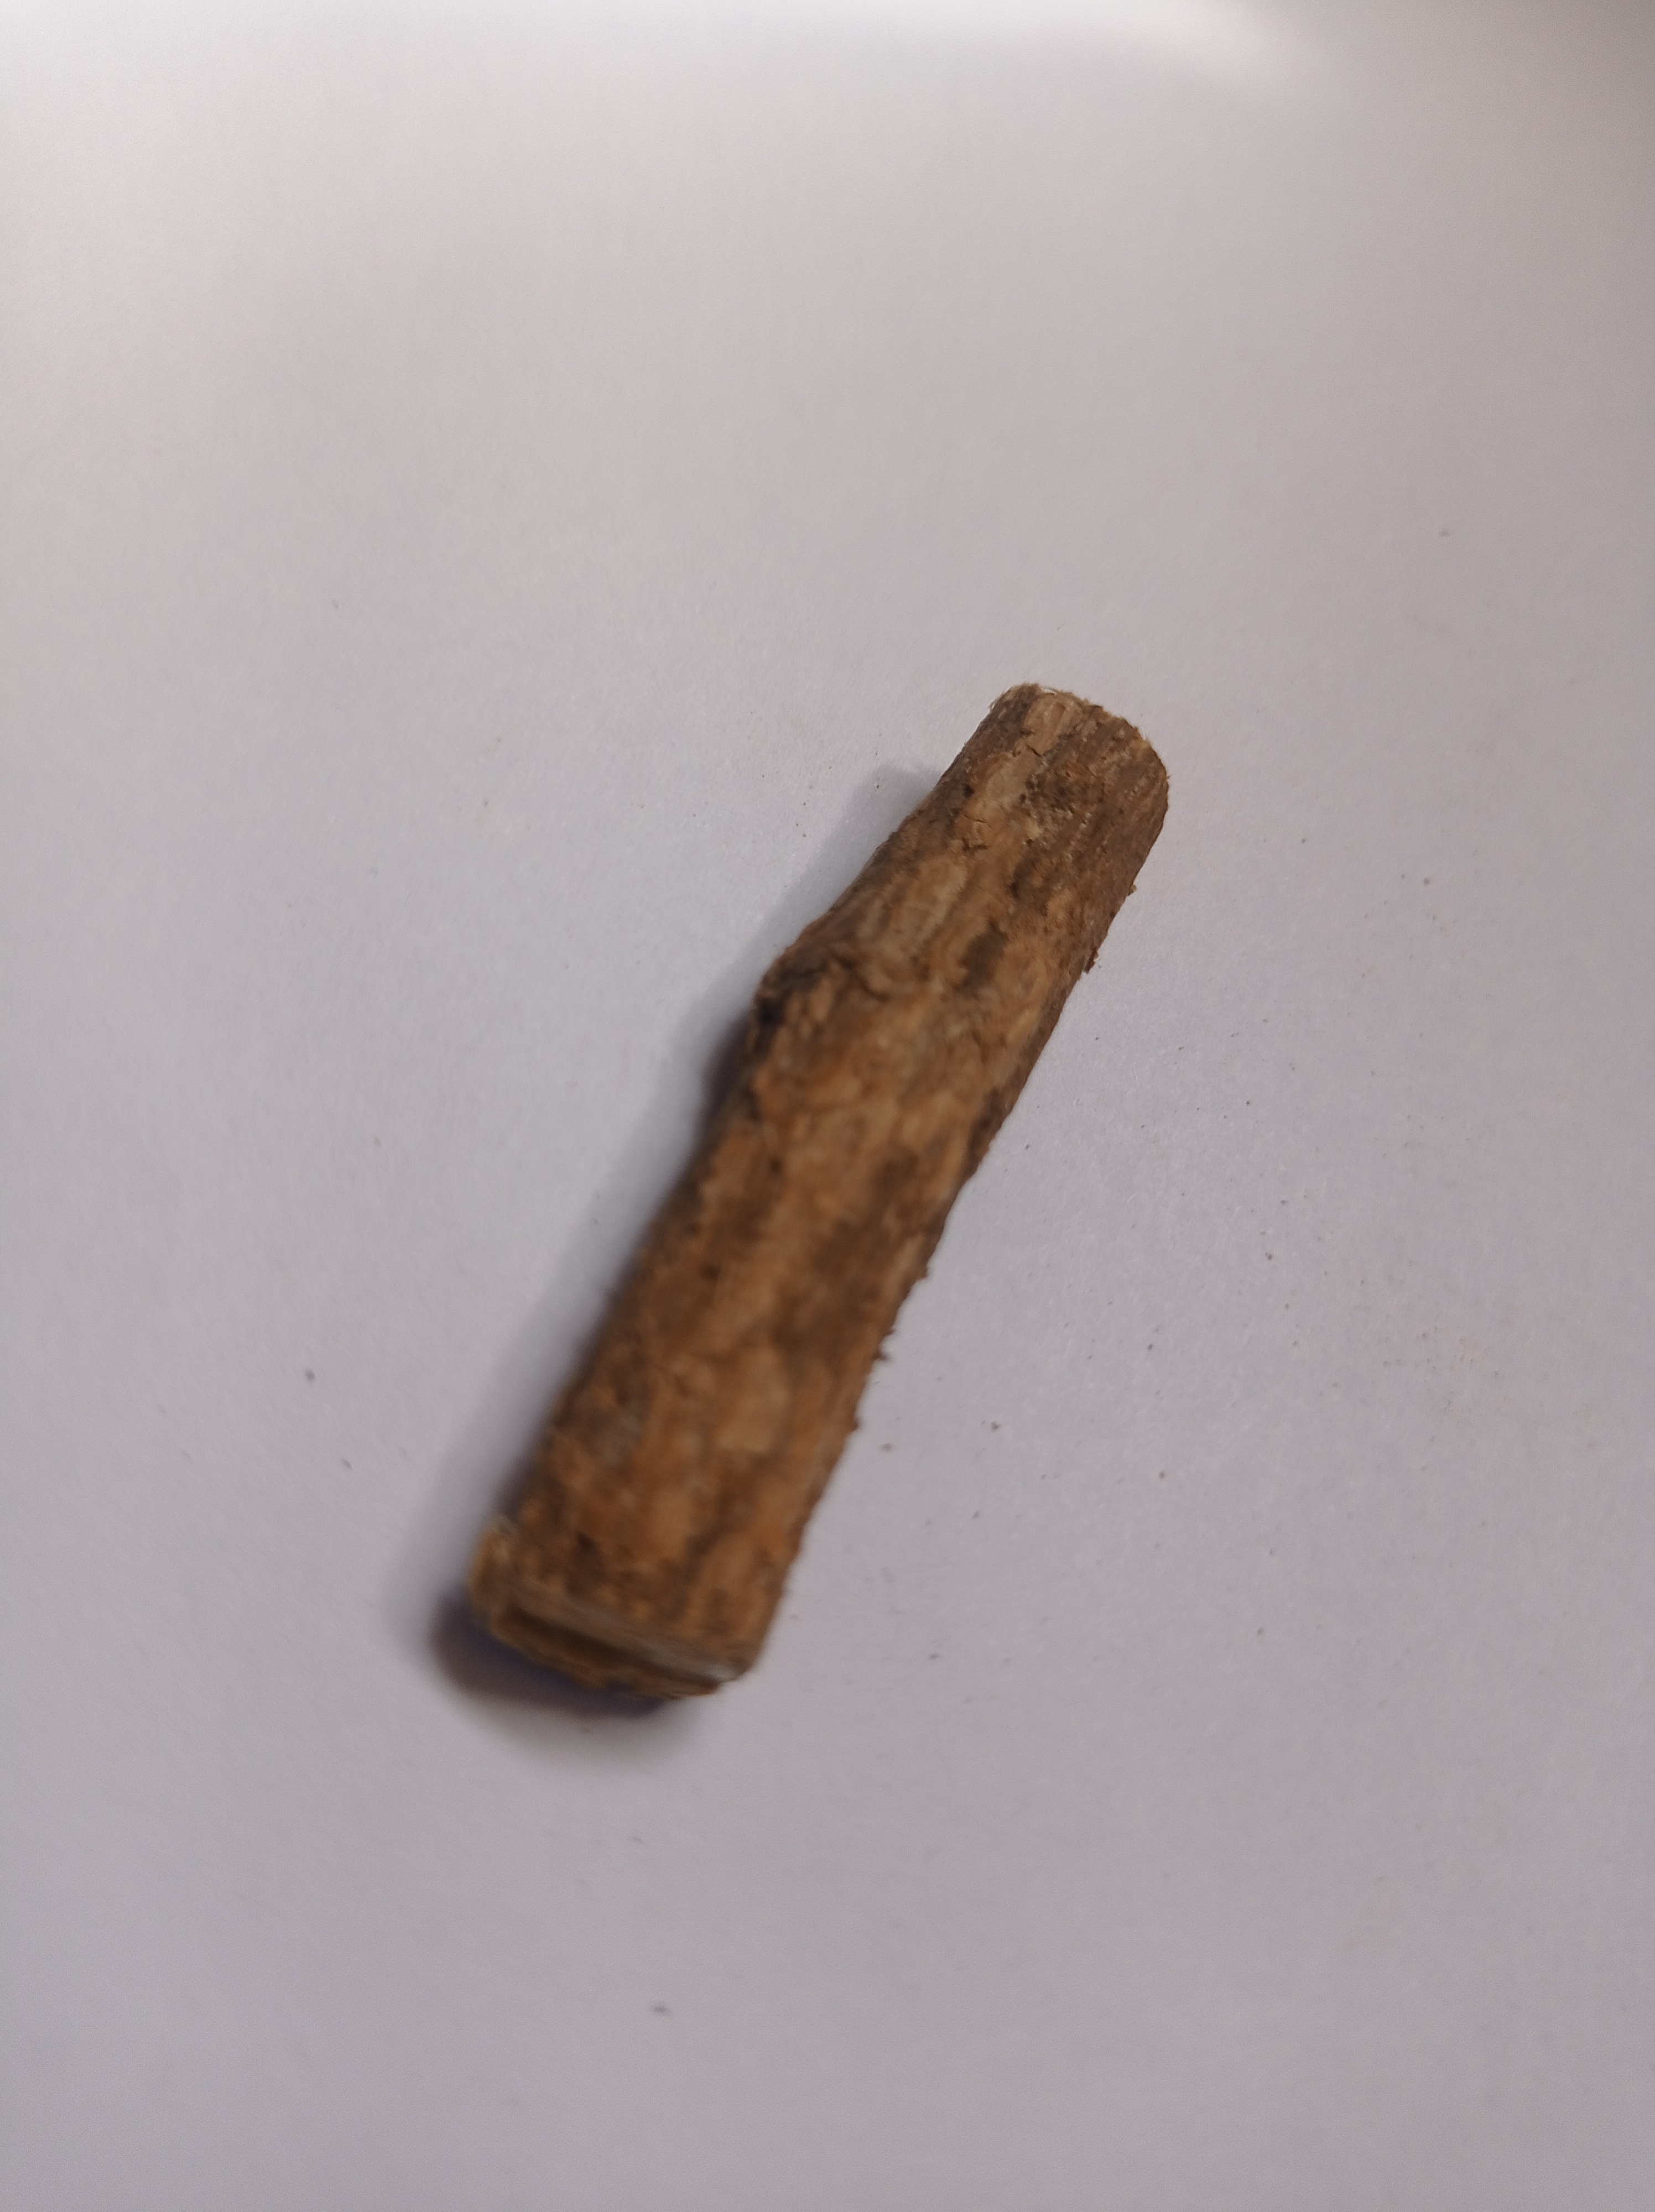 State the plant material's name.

jesthamadh
